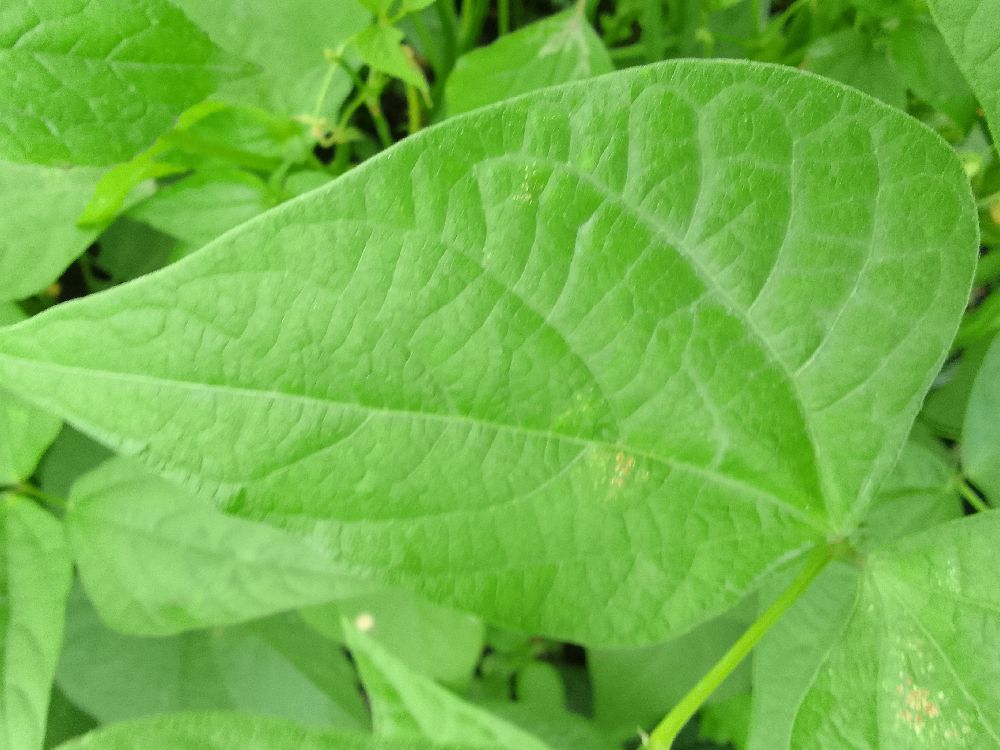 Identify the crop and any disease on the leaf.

common bean, healthy
